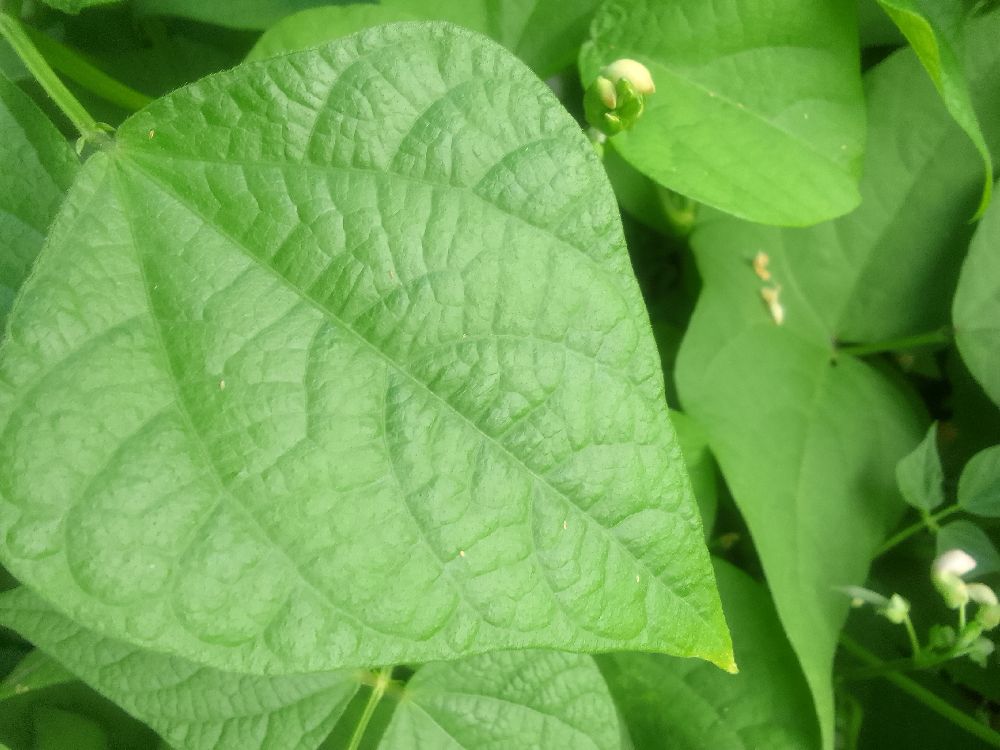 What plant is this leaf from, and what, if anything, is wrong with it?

common bean, healthy
